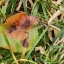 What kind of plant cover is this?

grass
